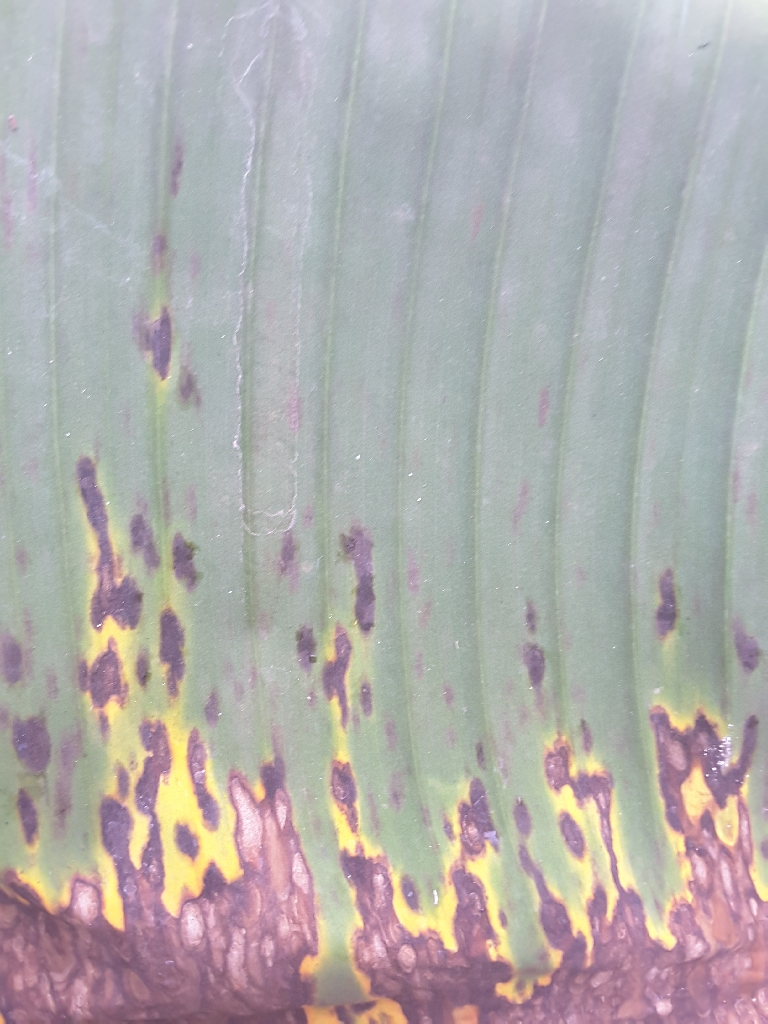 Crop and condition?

banana, black sigatoka
